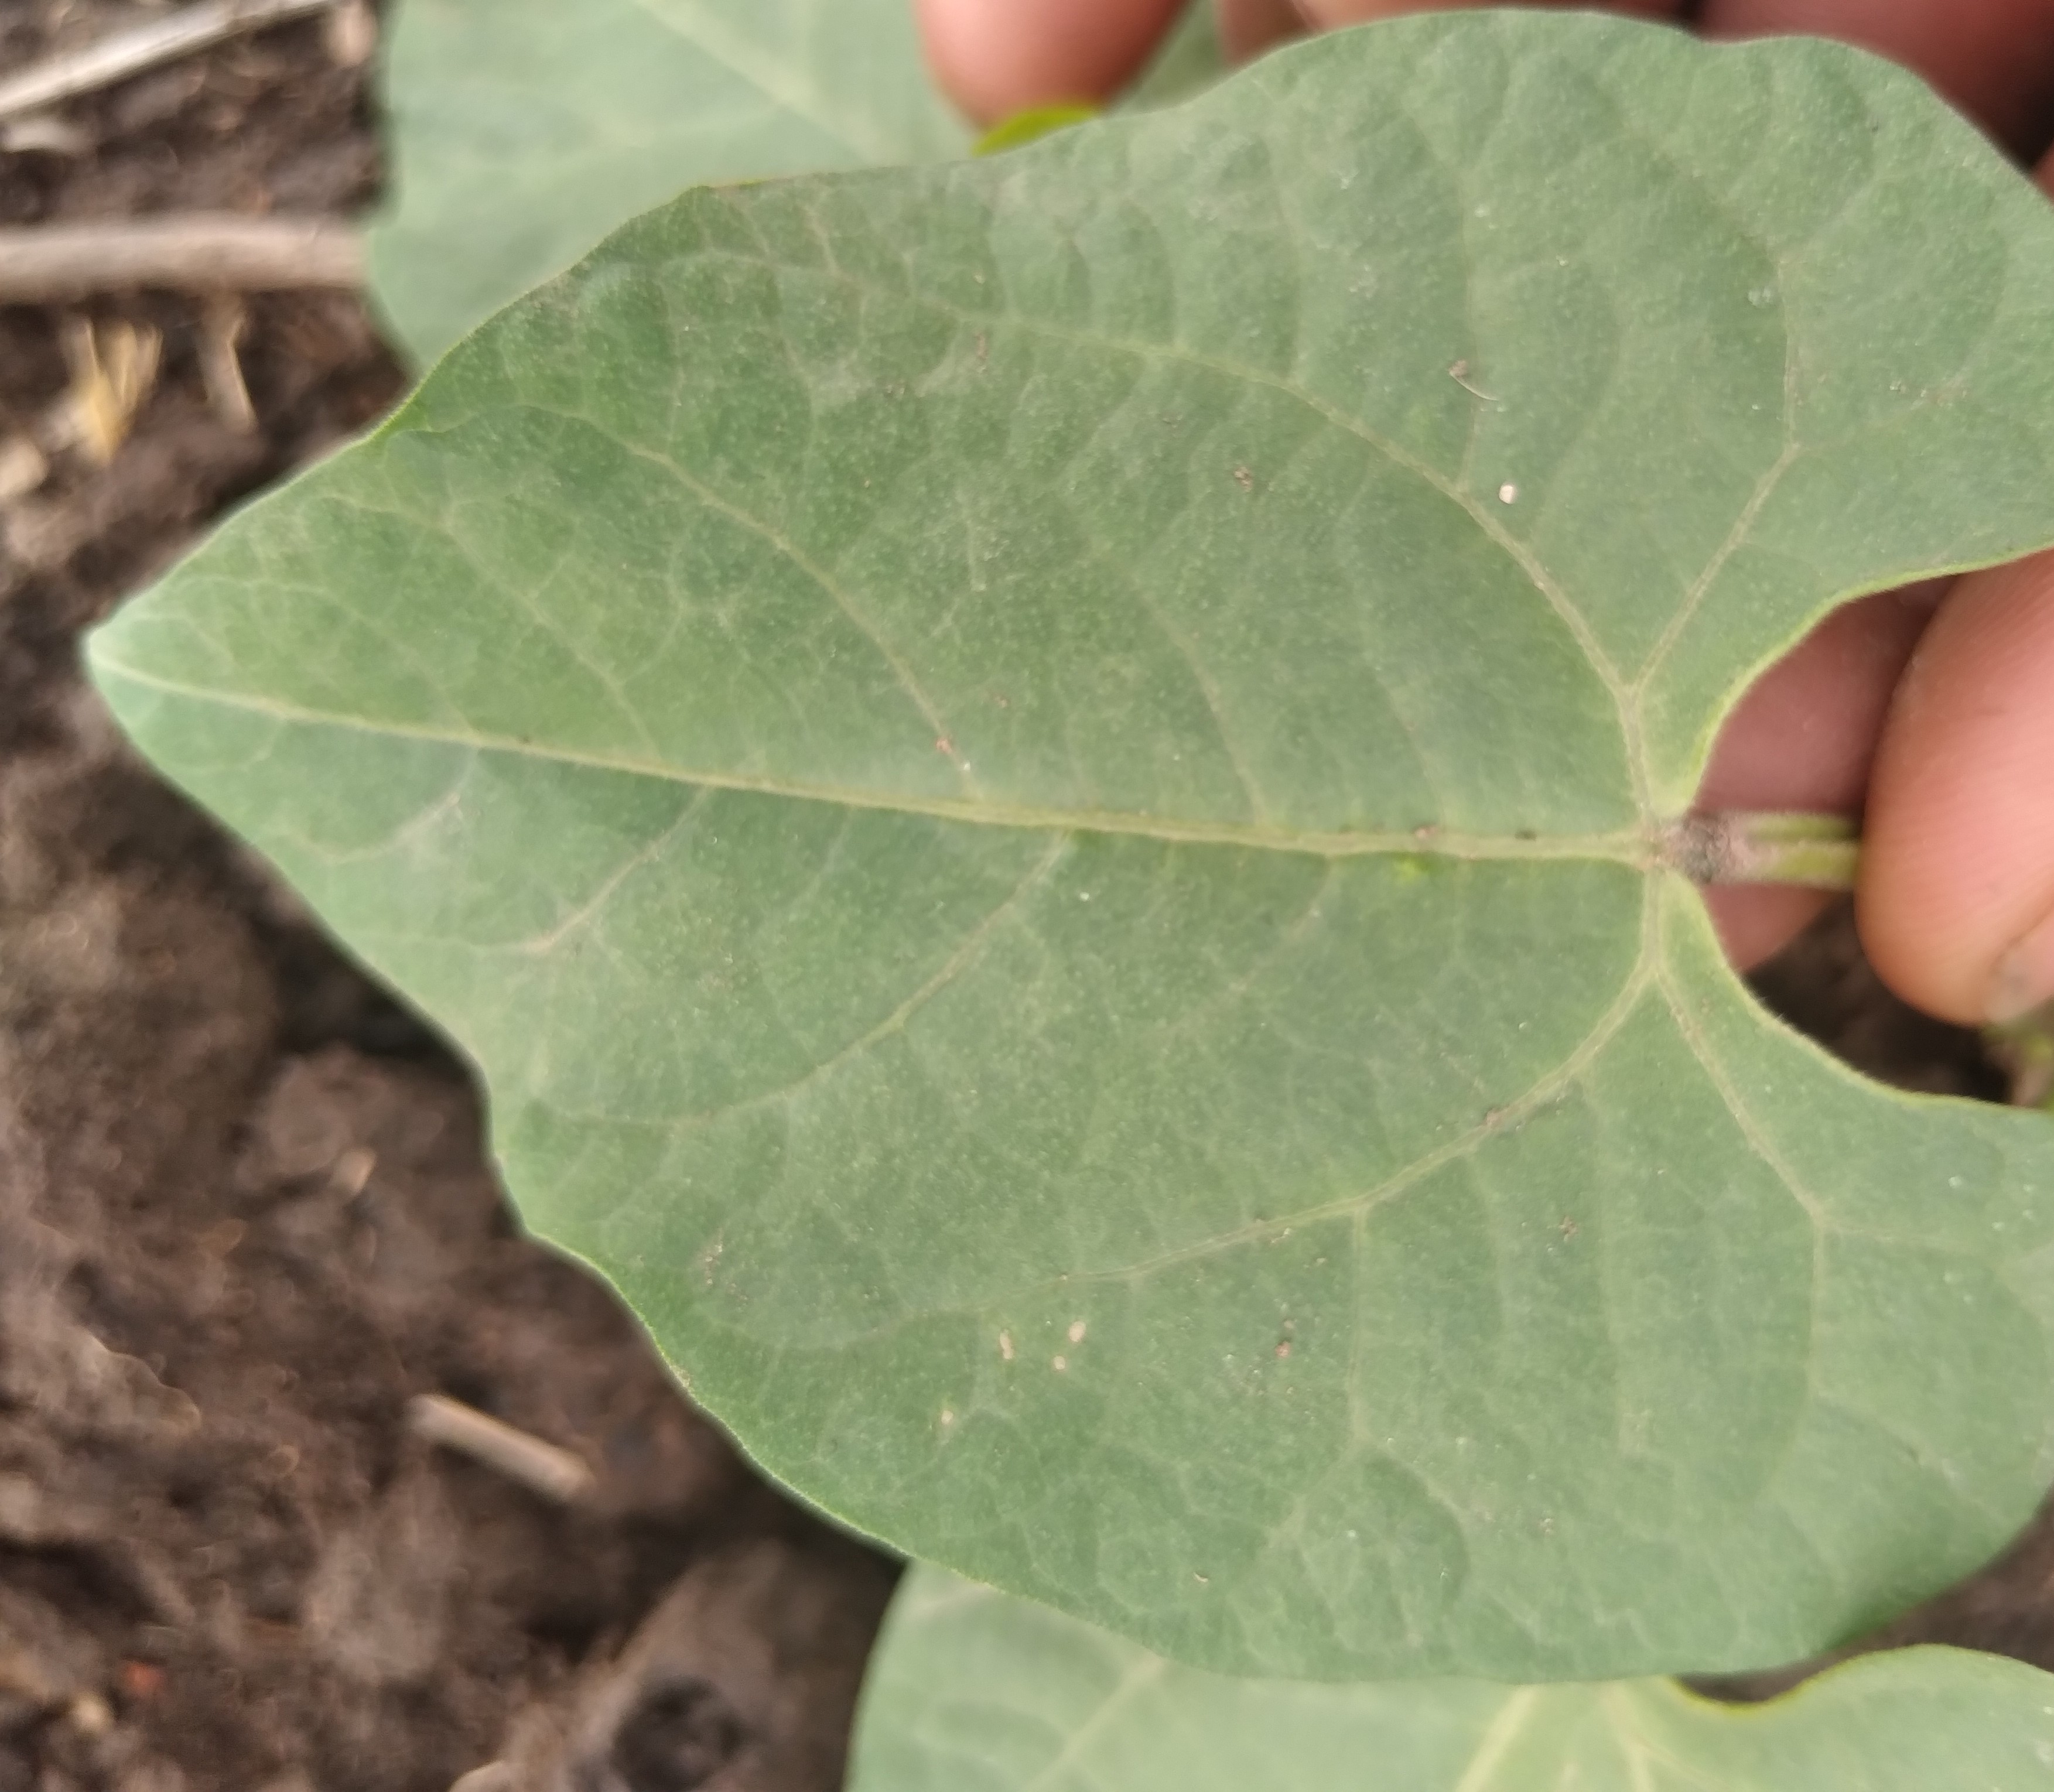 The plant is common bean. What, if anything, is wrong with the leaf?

healthy
